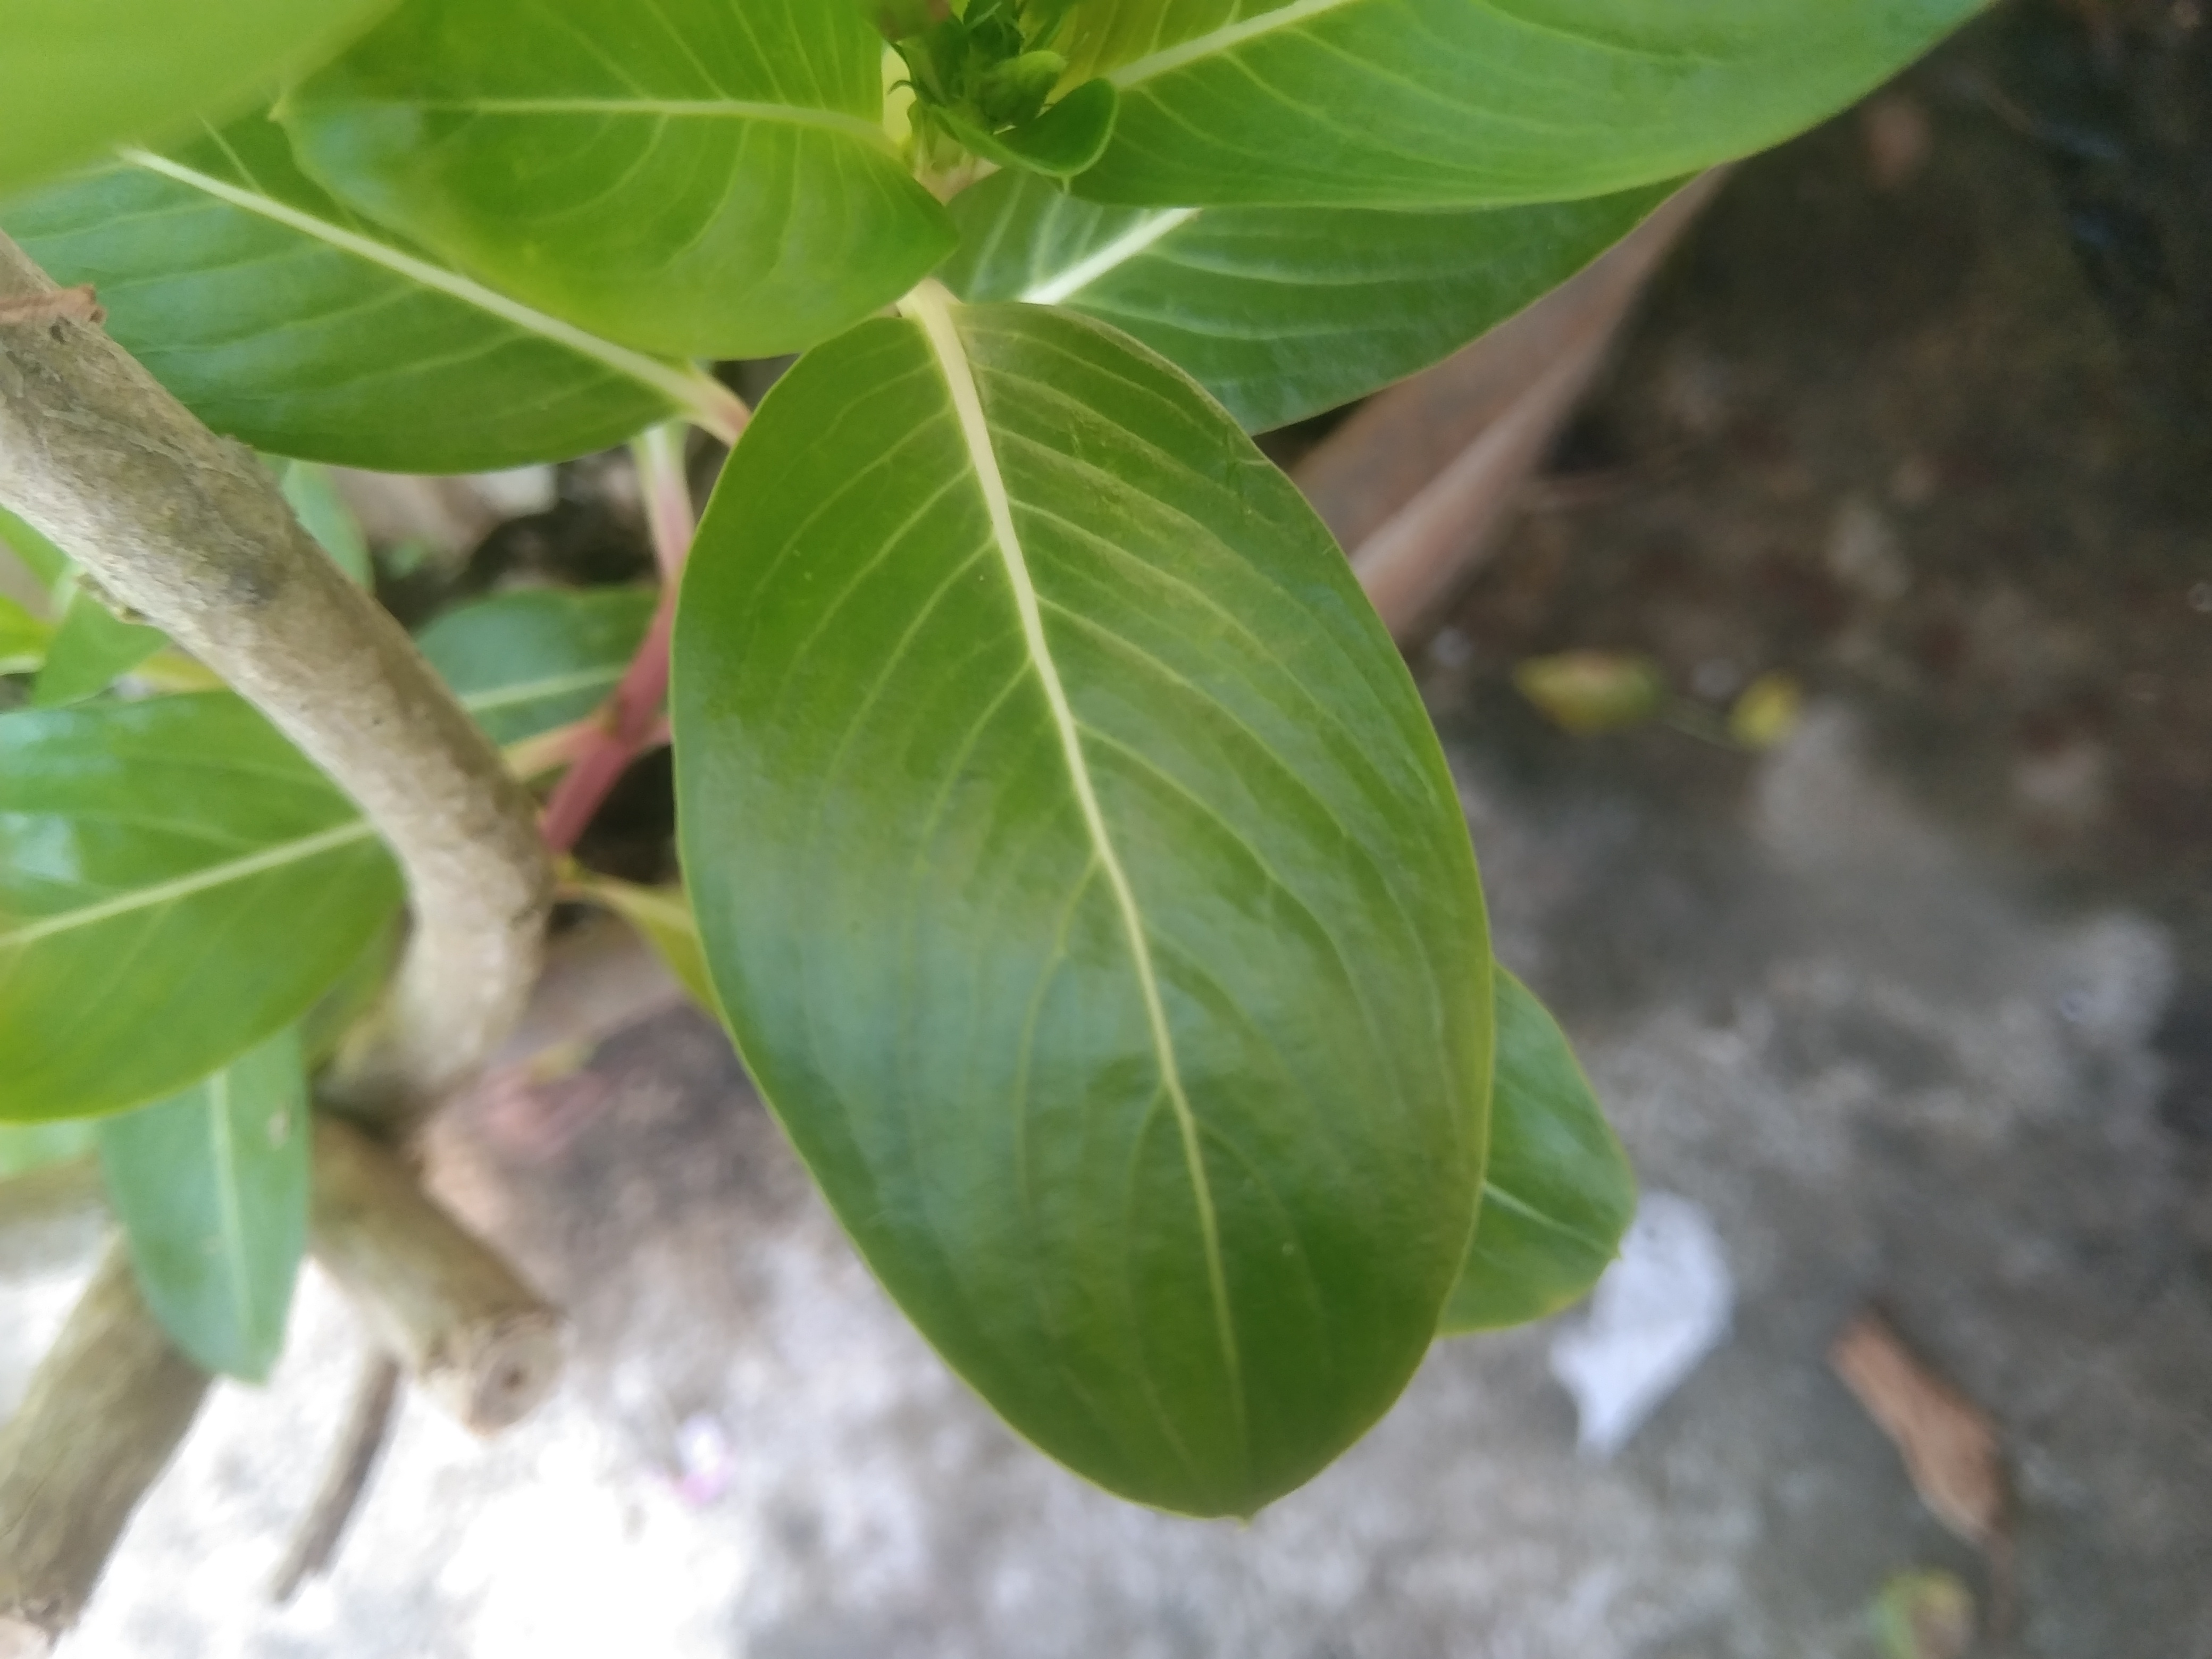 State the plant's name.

rose periwinkle
